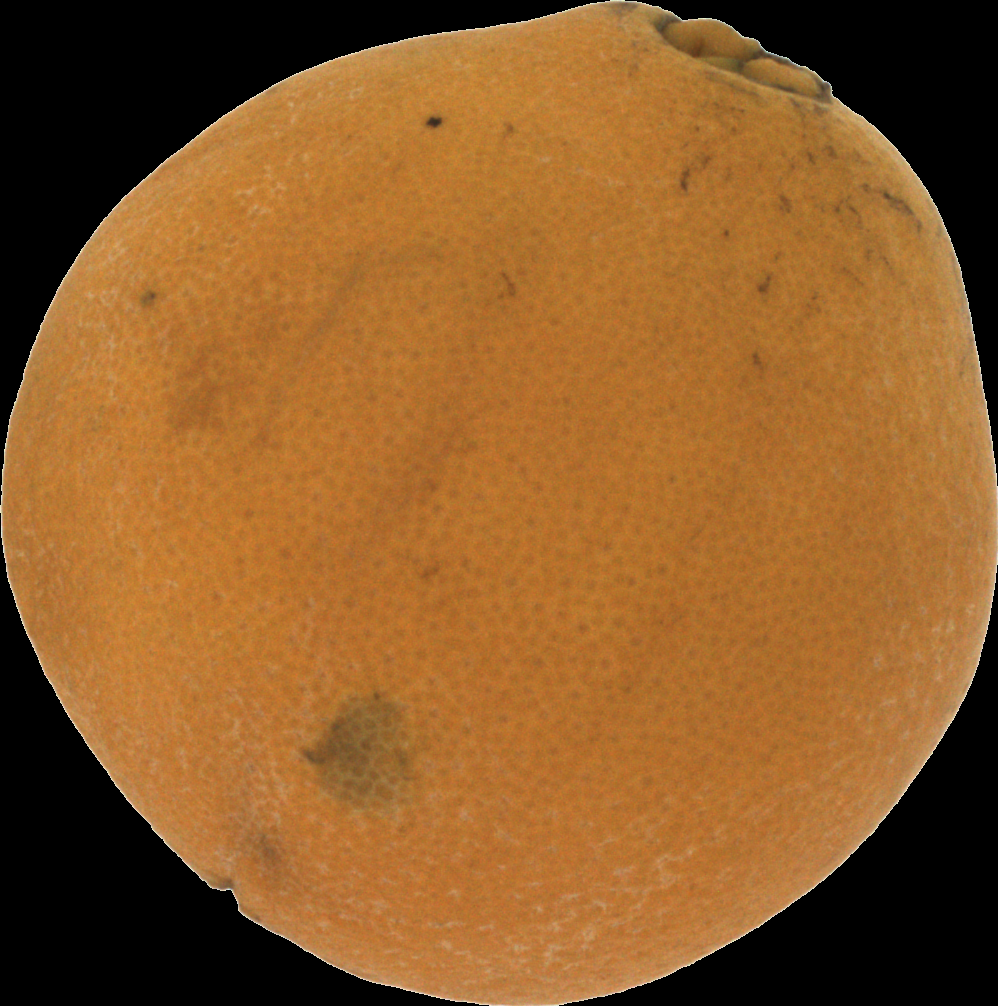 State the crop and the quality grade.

orange, bad
